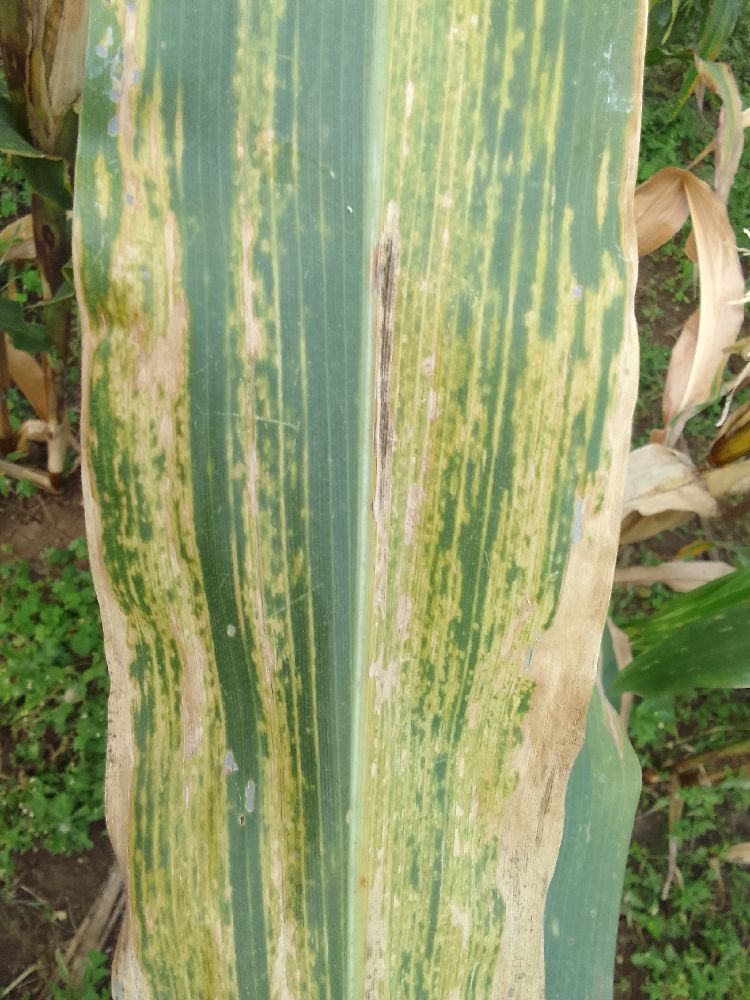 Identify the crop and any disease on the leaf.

maize, maize lethal necrosis
